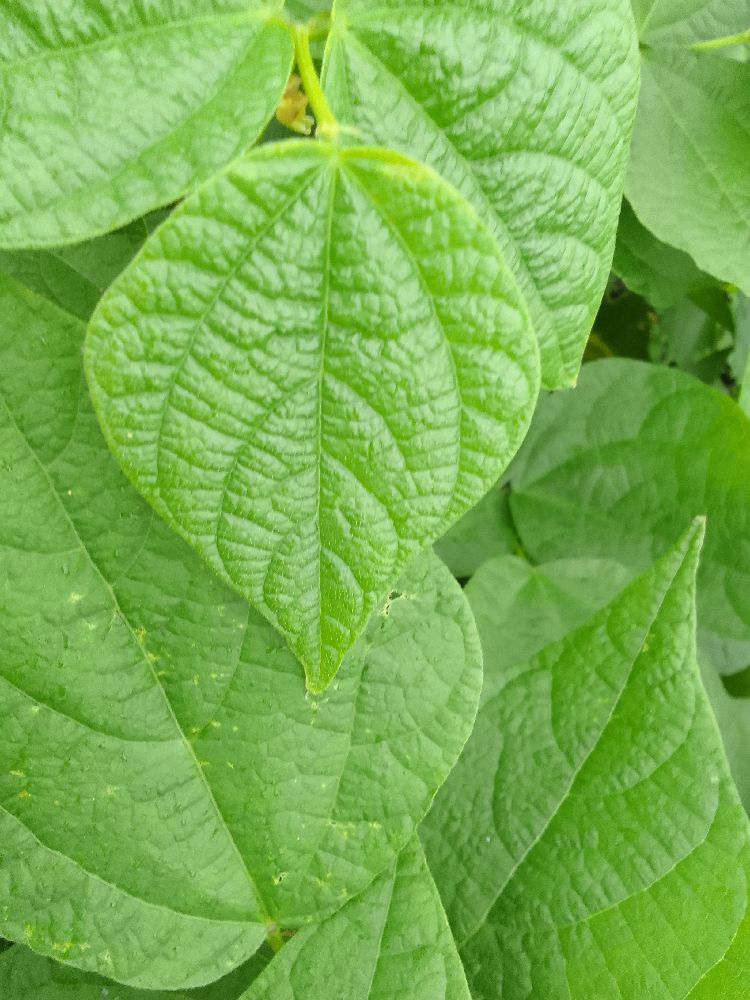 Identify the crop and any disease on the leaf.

common bean, healthy
